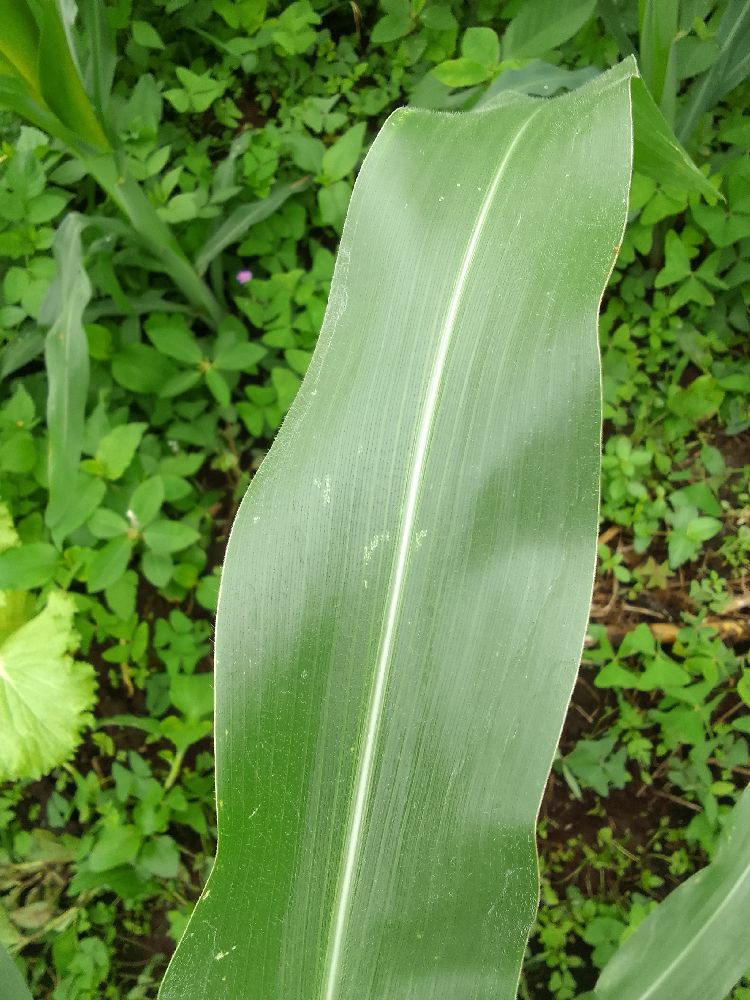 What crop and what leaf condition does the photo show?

maize, healthy
